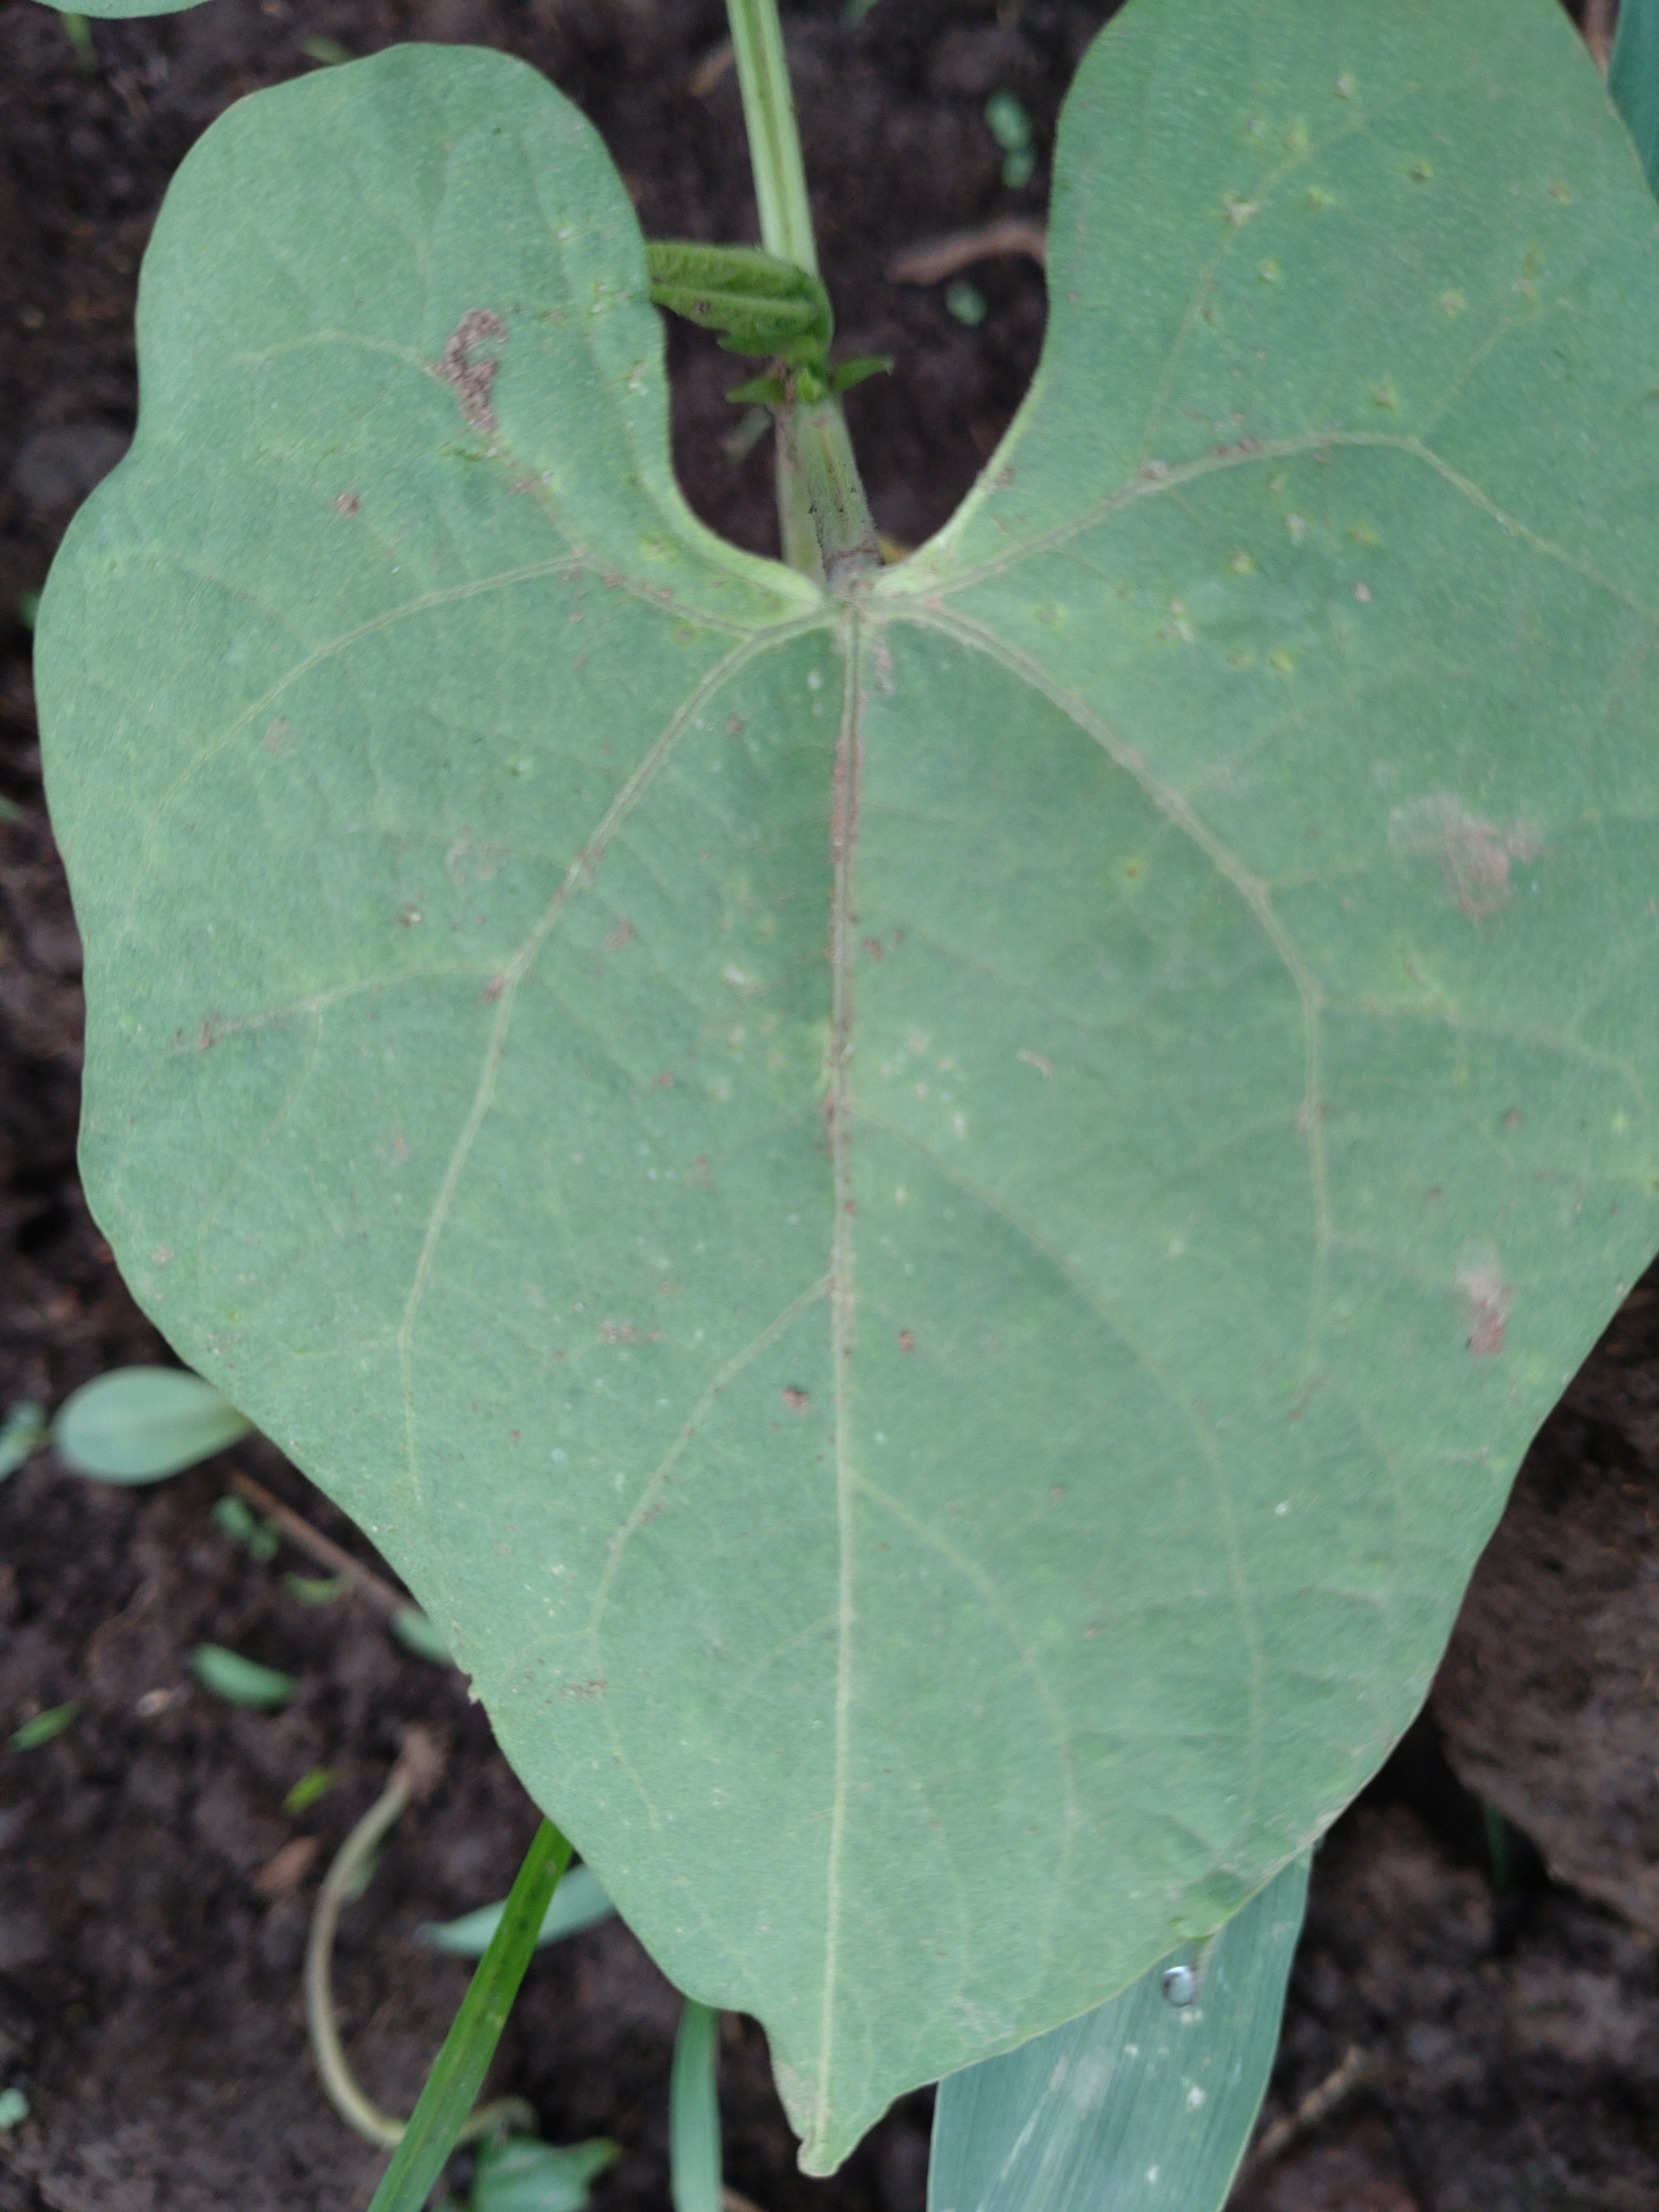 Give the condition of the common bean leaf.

healthy
